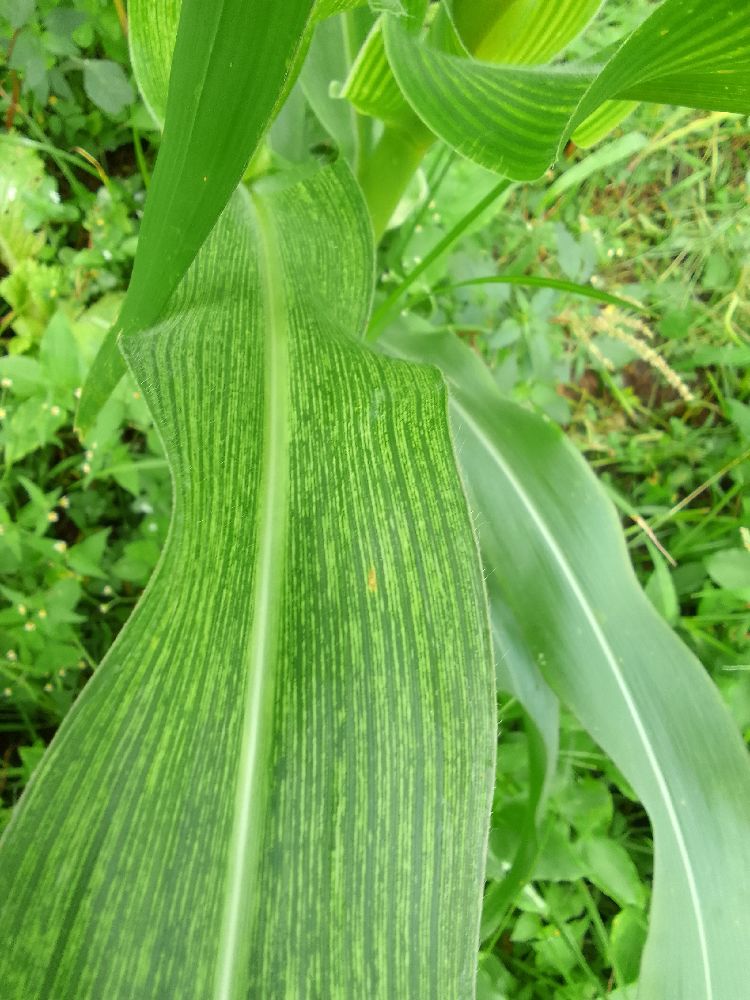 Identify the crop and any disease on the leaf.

maize, maize streak virus
